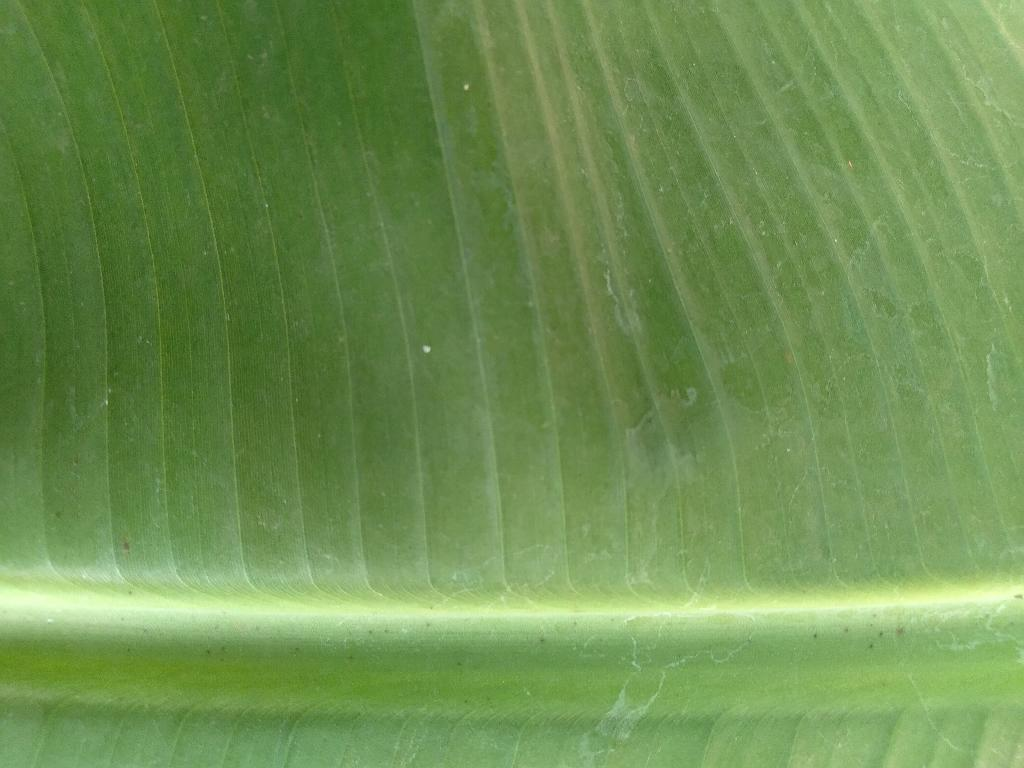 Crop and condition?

banana, healthy
